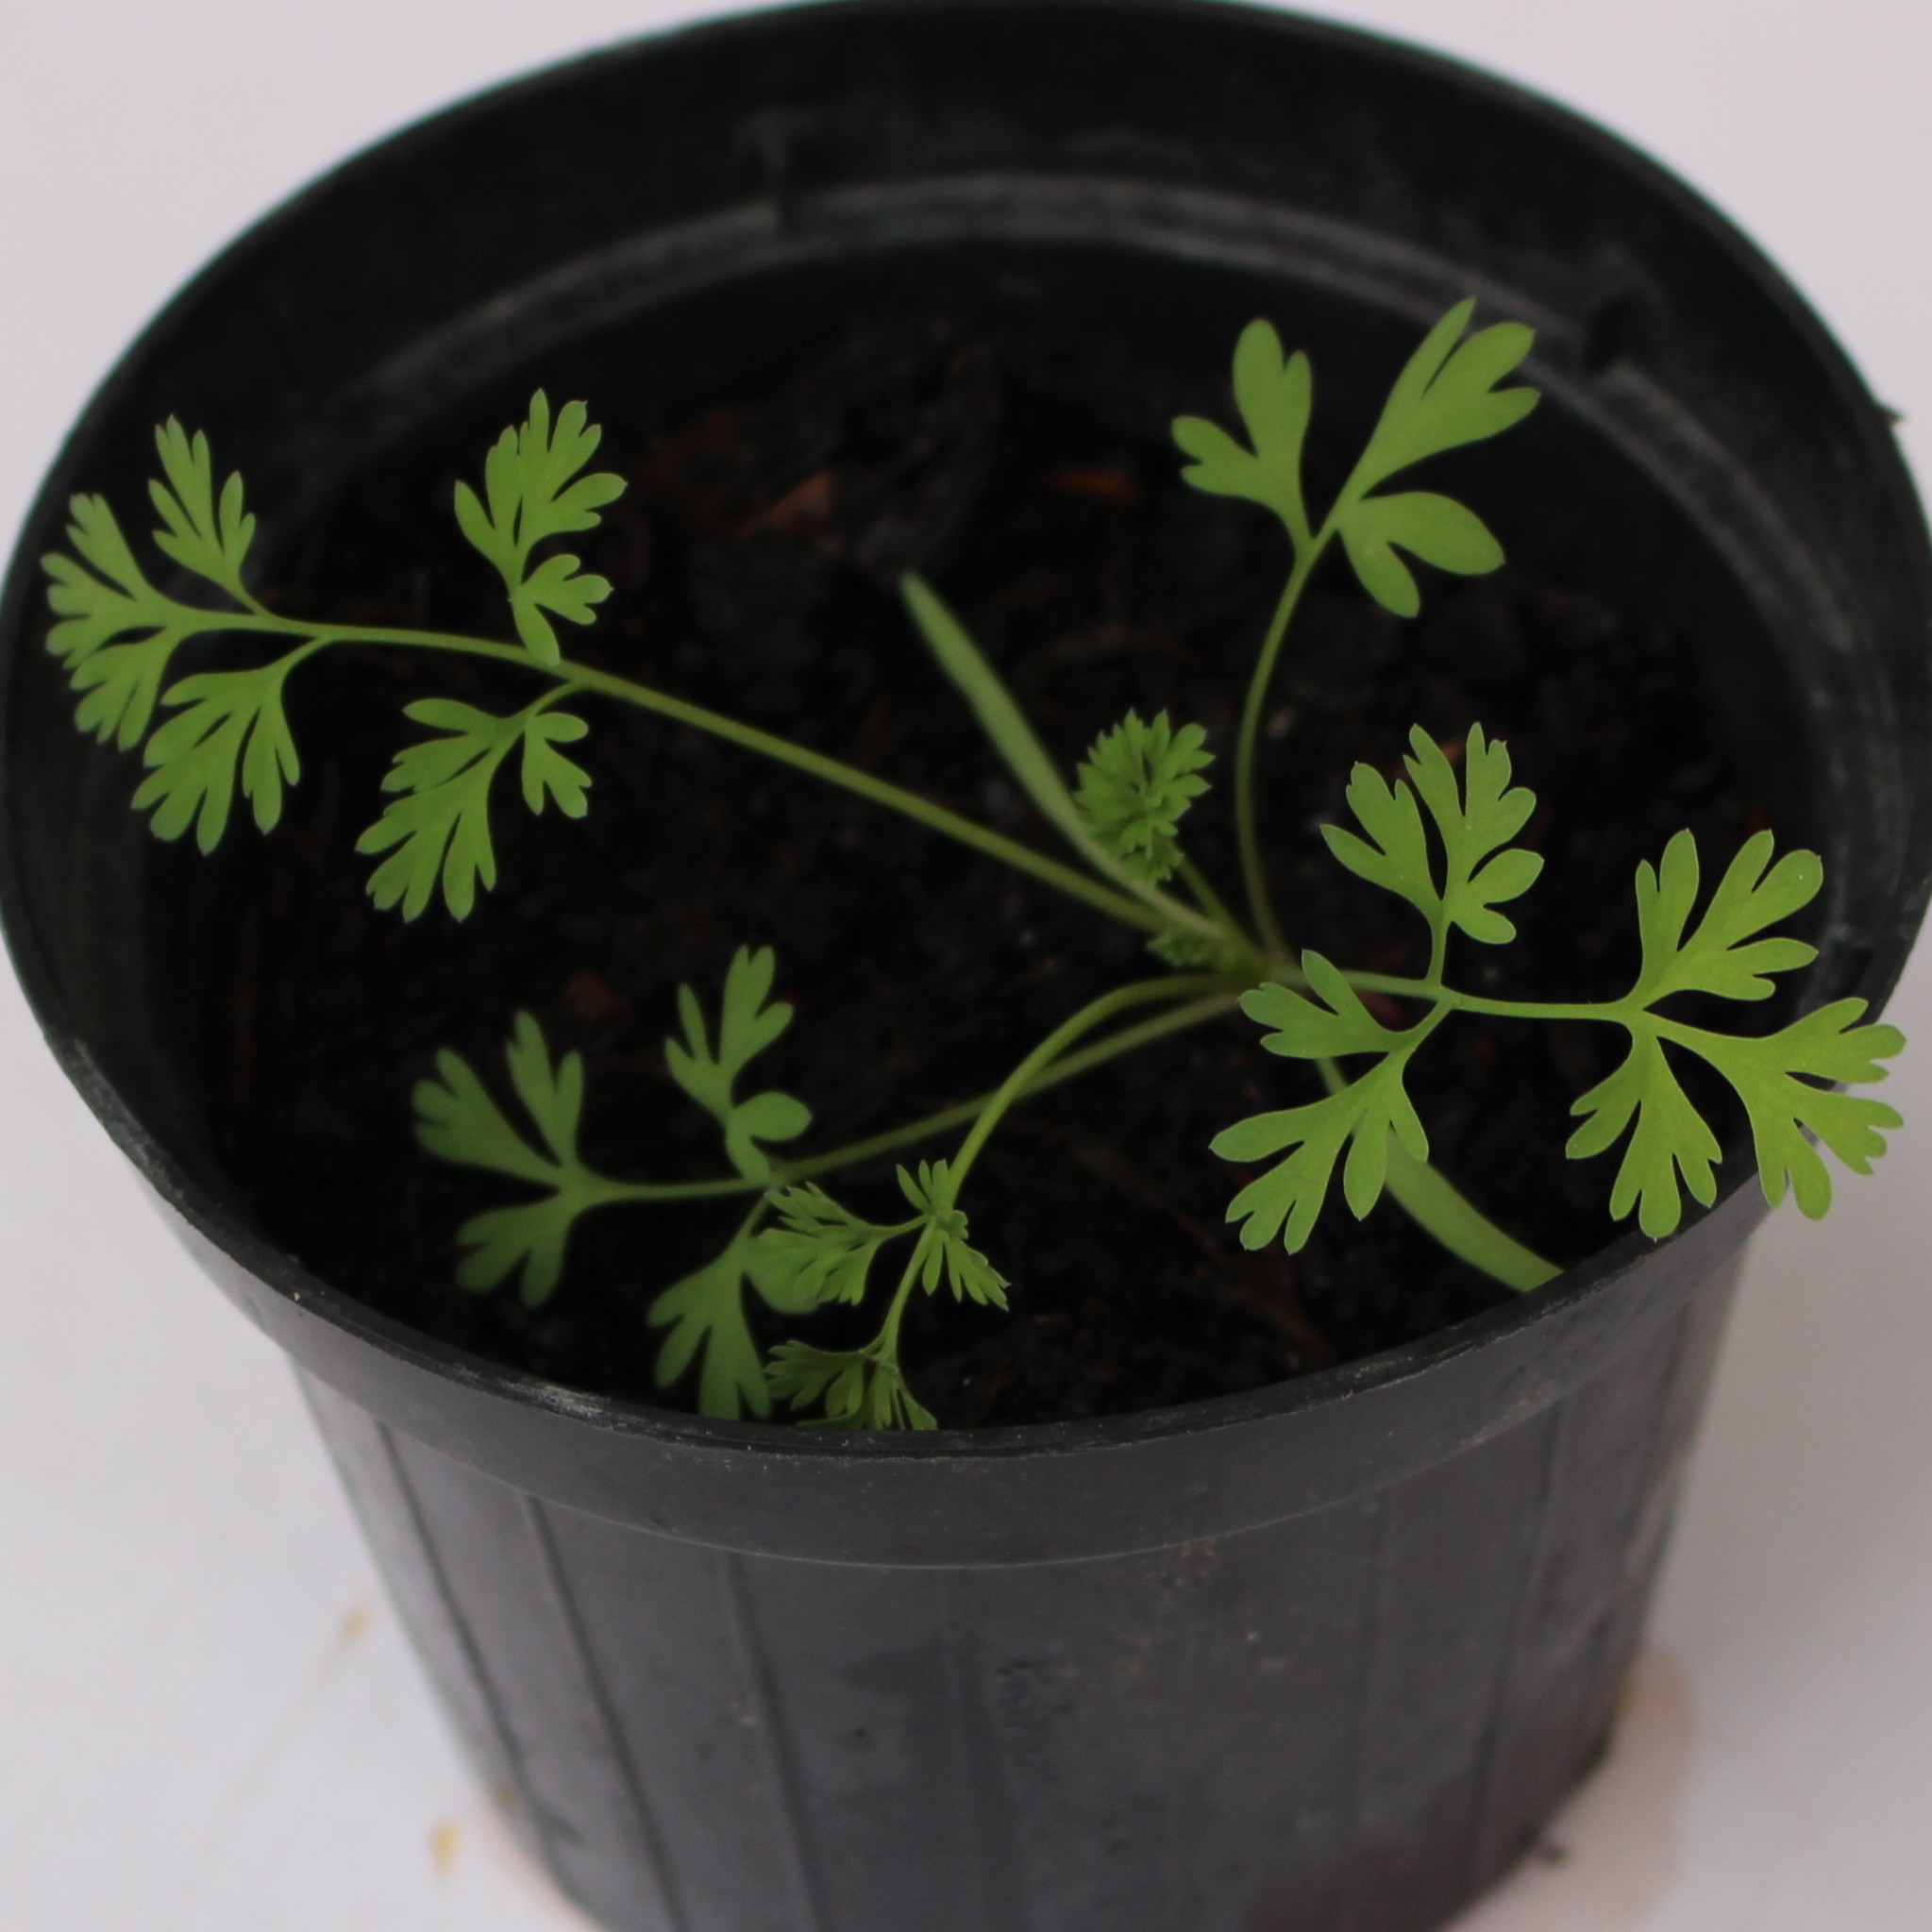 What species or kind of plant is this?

Fumaria officinalis
